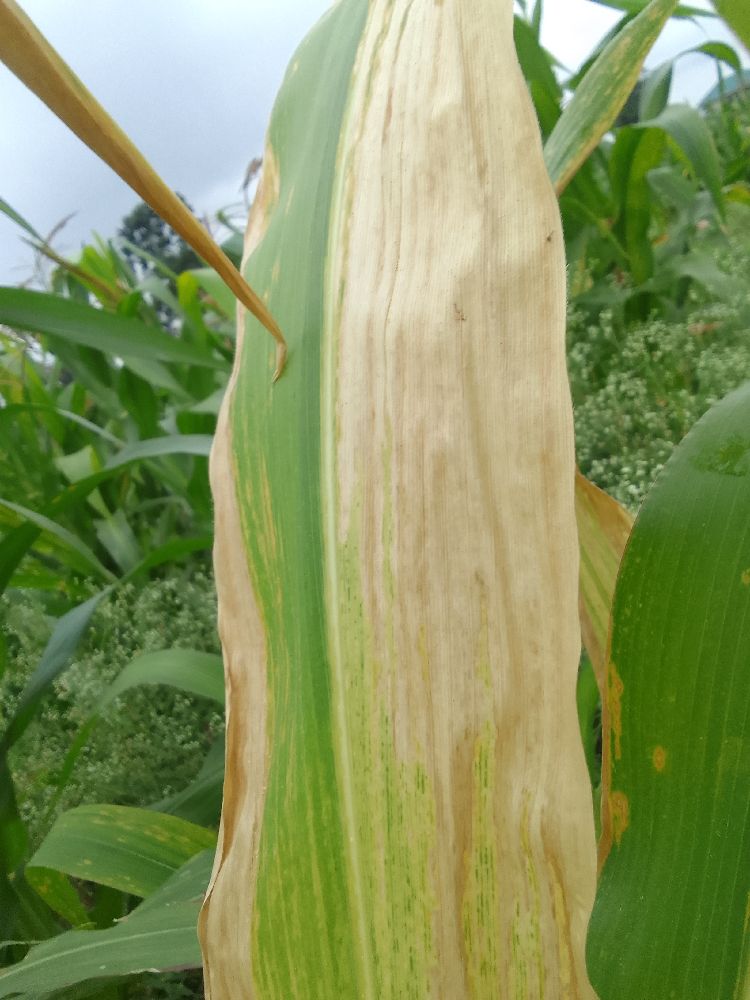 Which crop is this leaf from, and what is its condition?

maize, maize lethal necrosis
